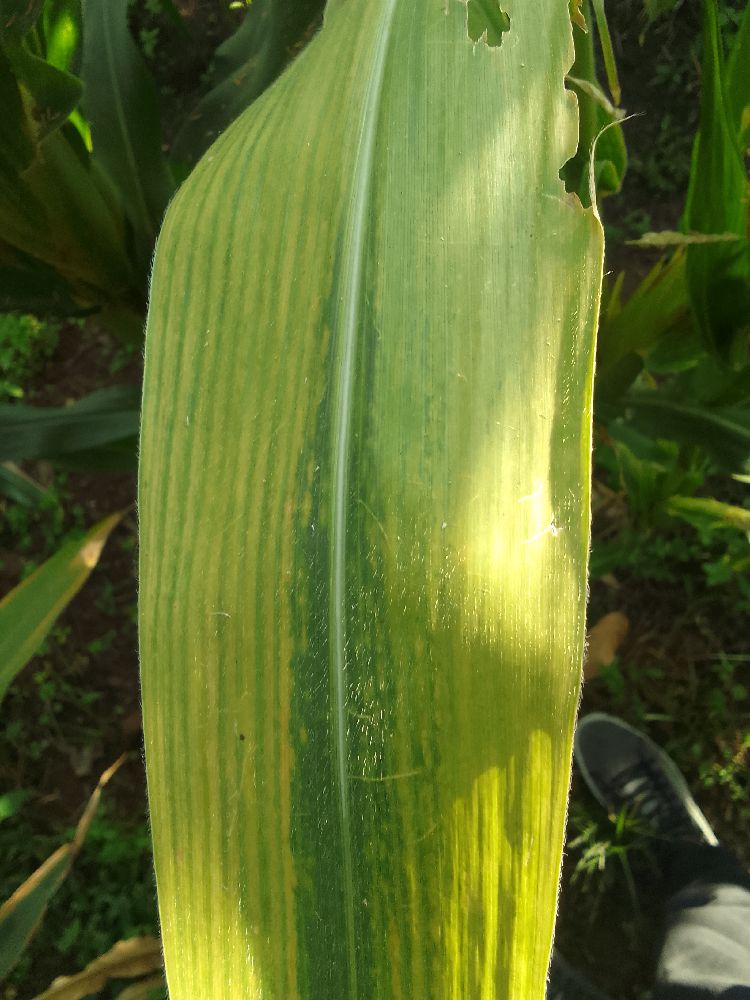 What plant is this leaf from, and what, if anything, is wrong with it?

maize, maize lethal necrosis
